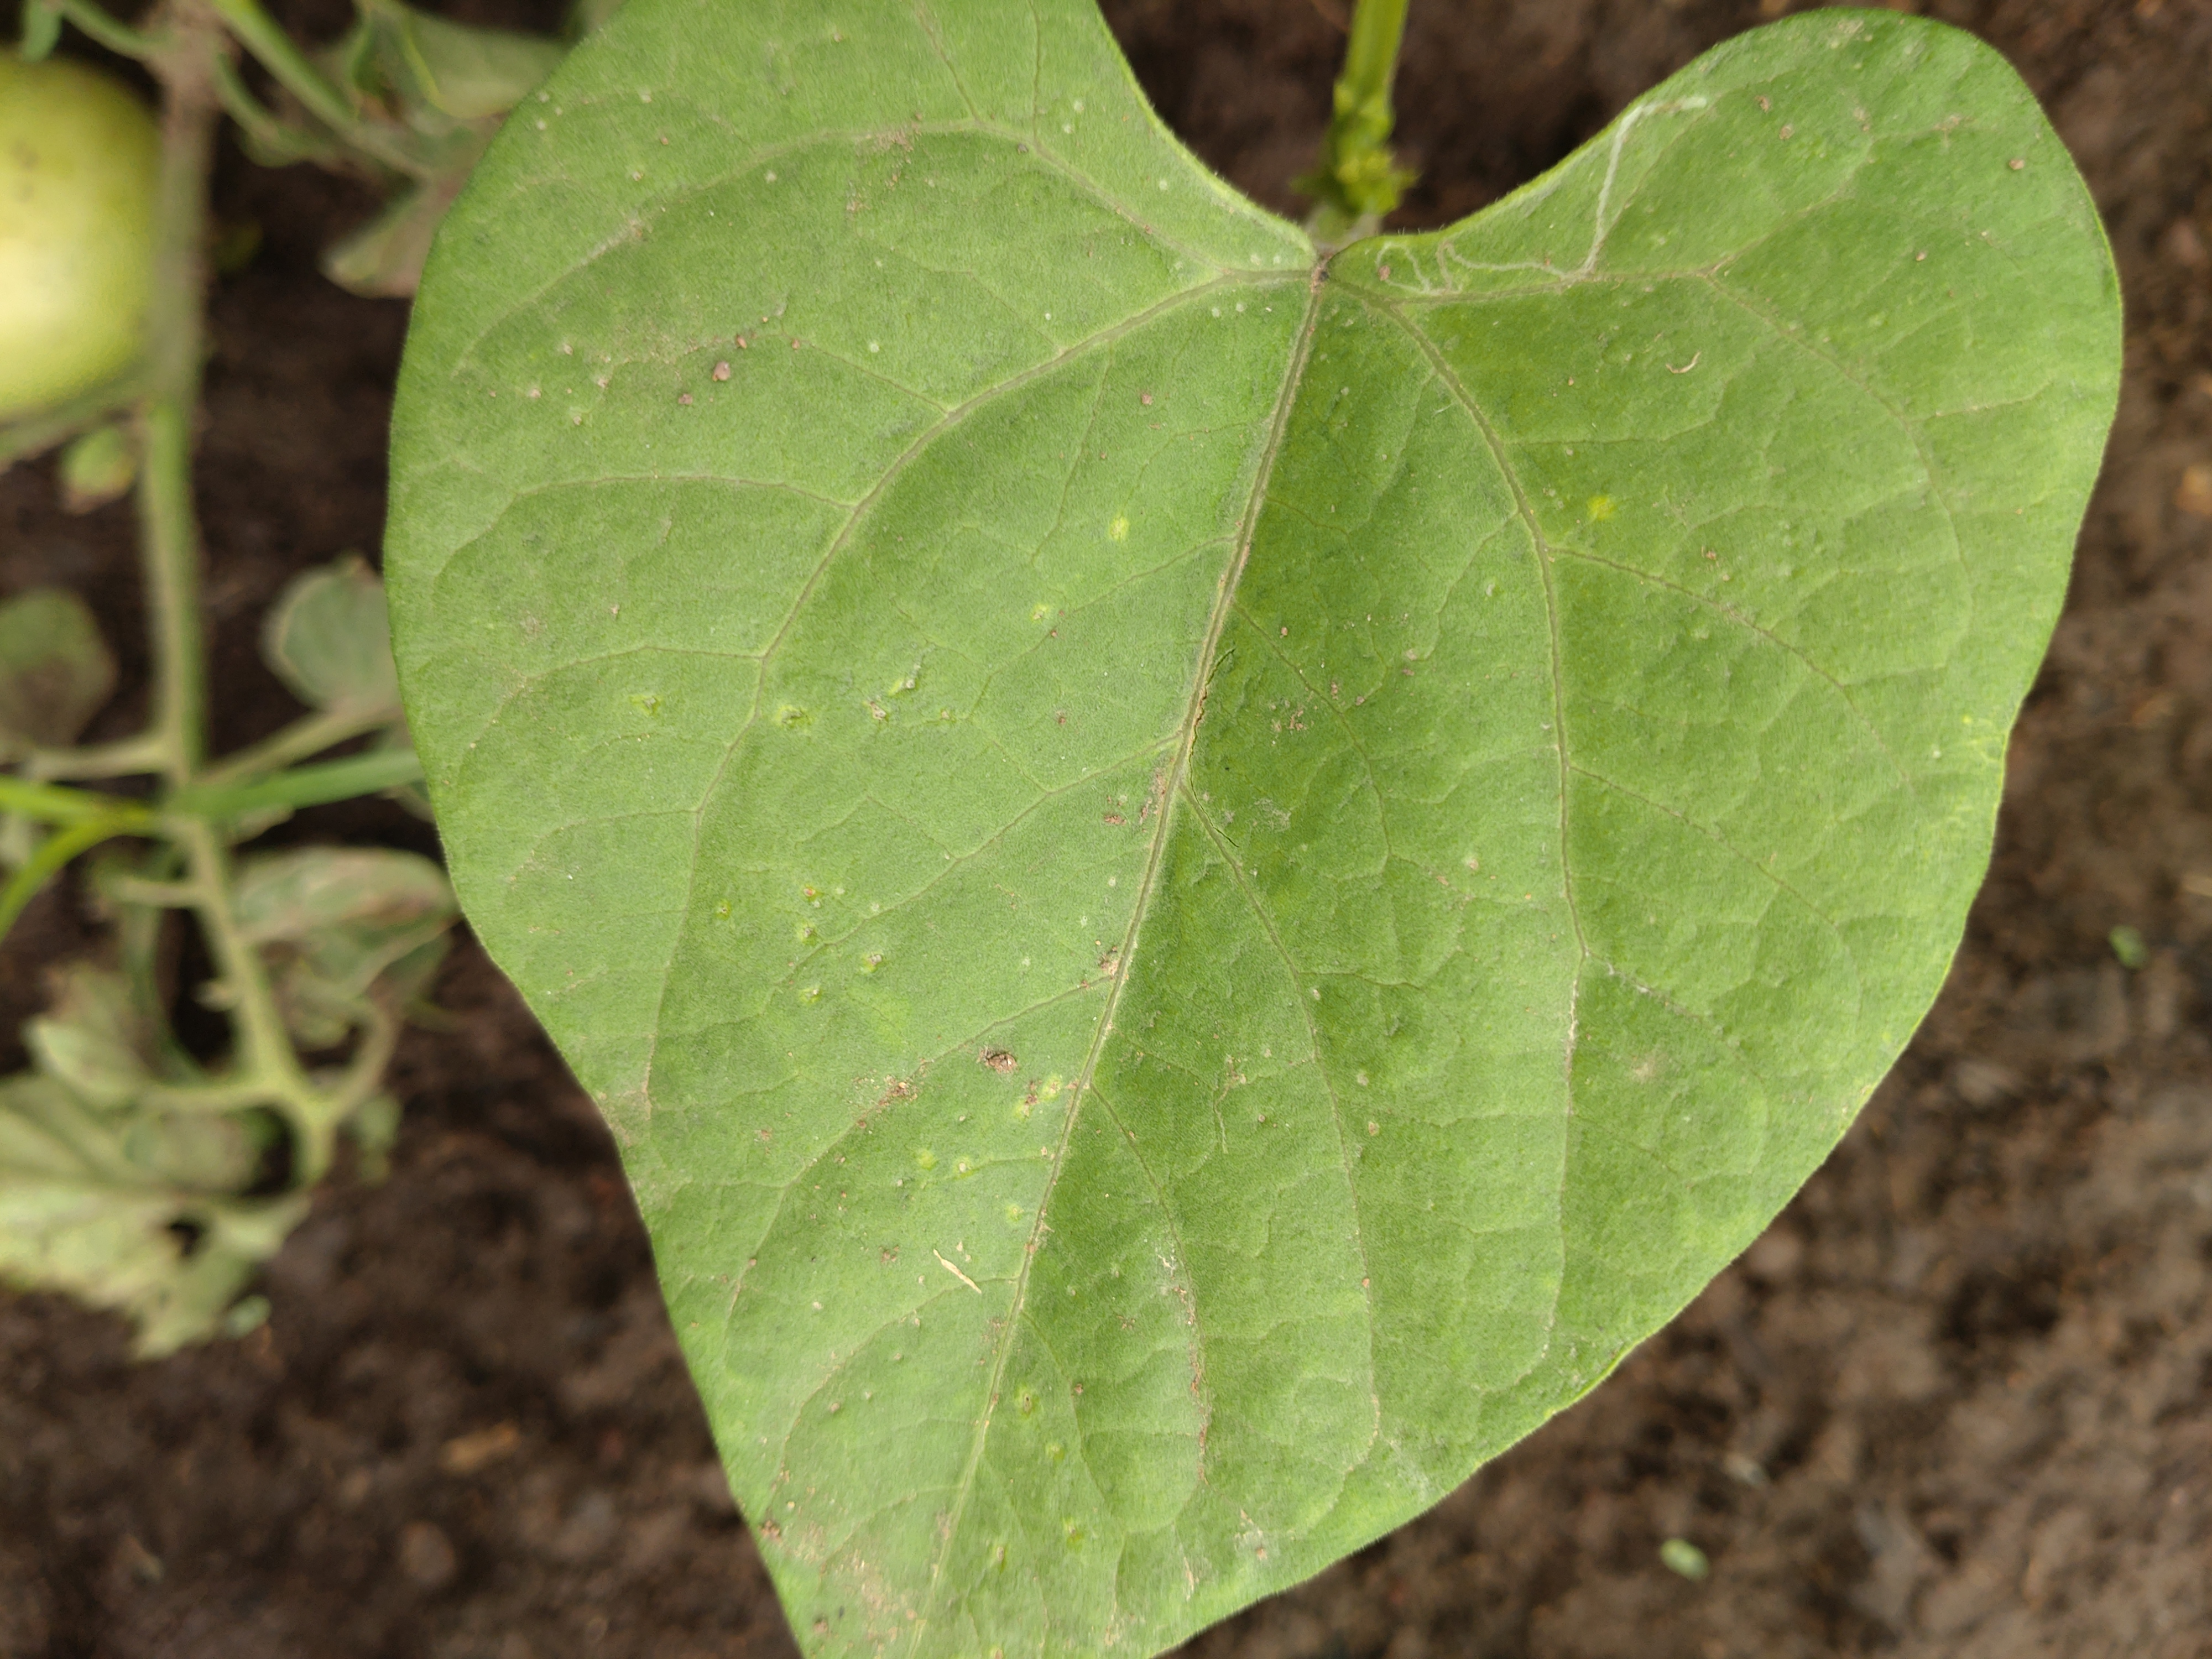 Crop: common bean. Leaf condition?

healthy
